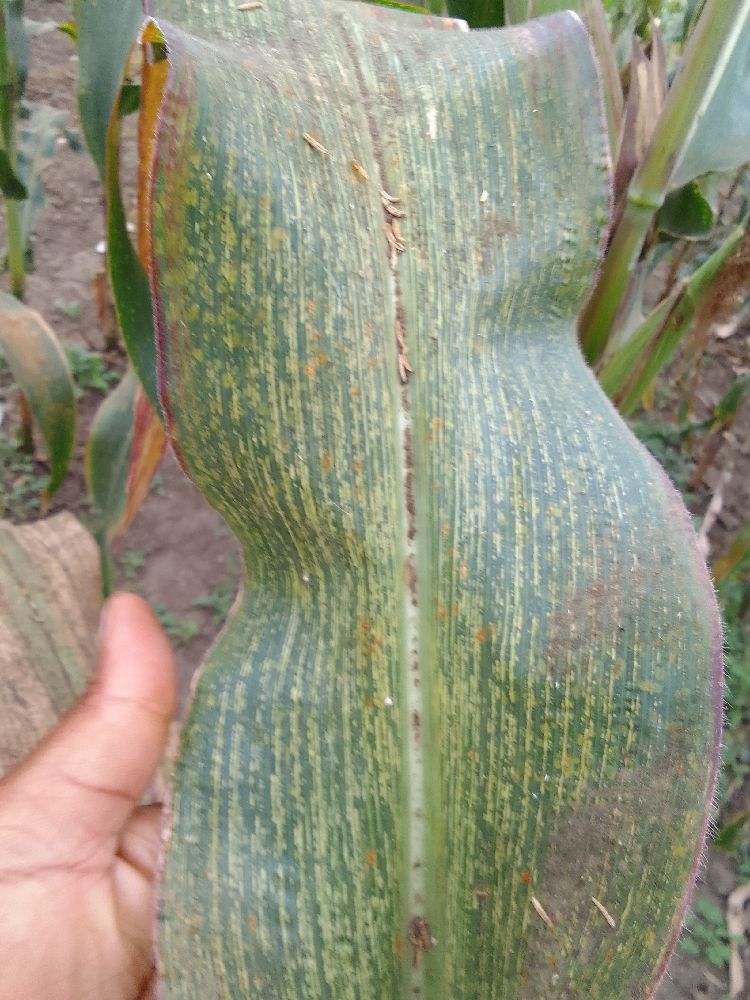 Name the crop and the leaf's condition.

maize, maize streak virus
